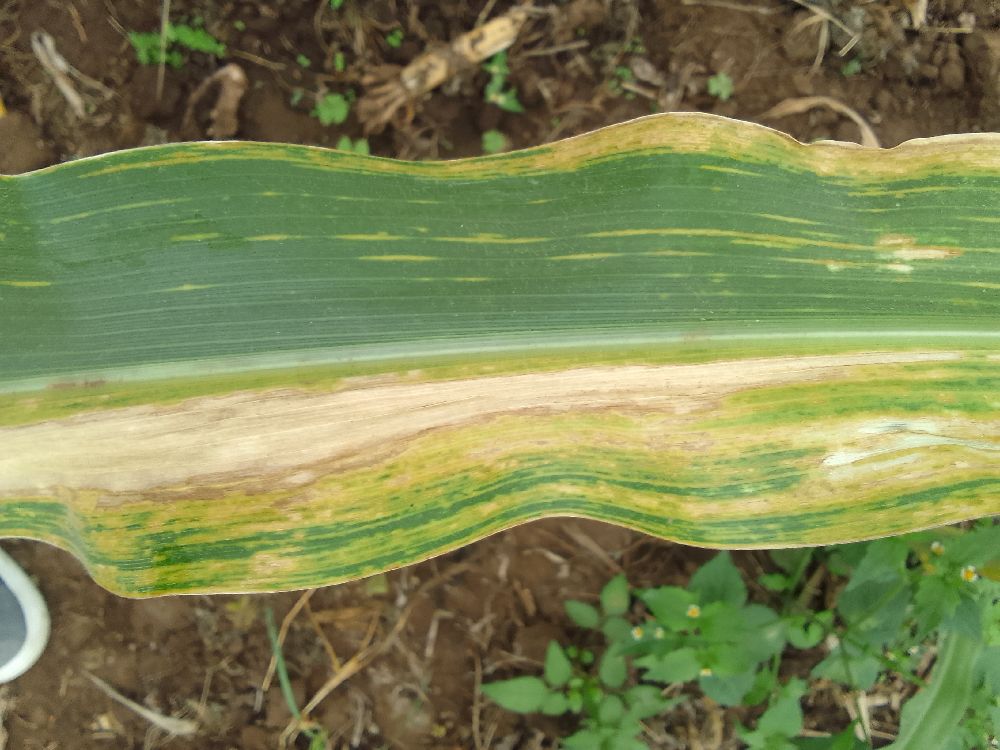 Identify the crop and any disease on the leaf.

maize, maize lethal necrosis
